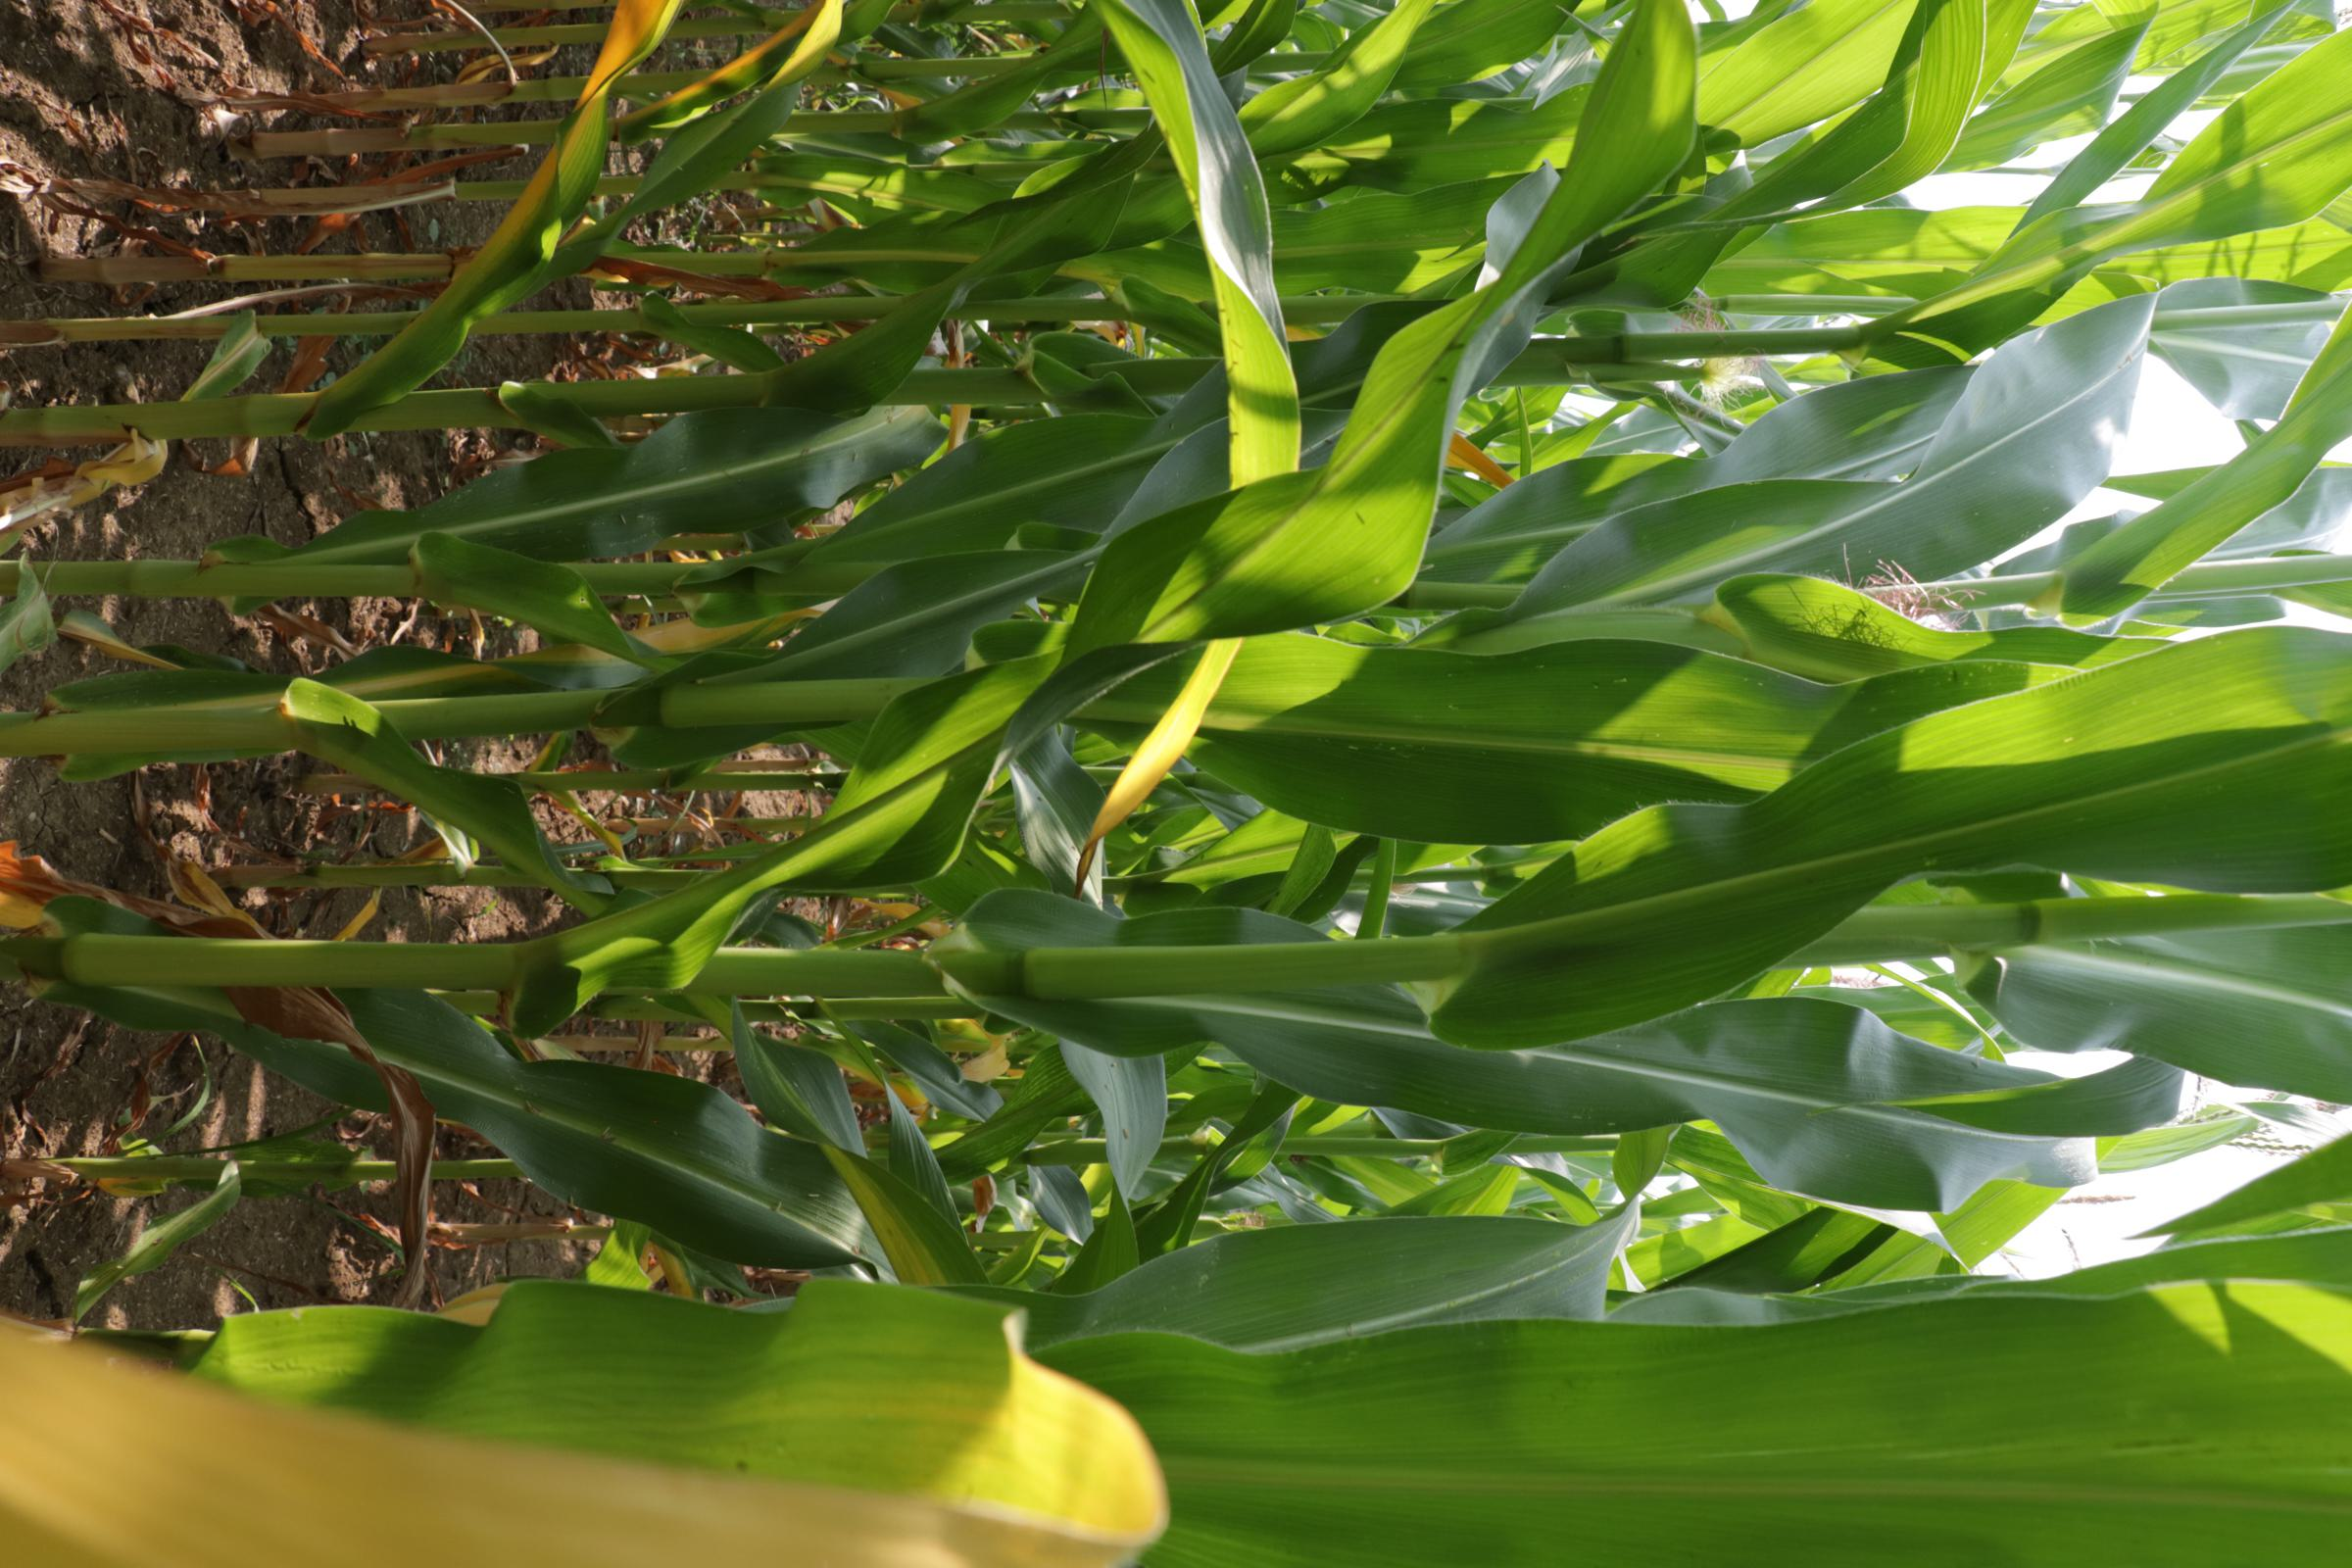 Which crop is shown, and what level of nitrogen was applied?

maize, no added nitrogen
